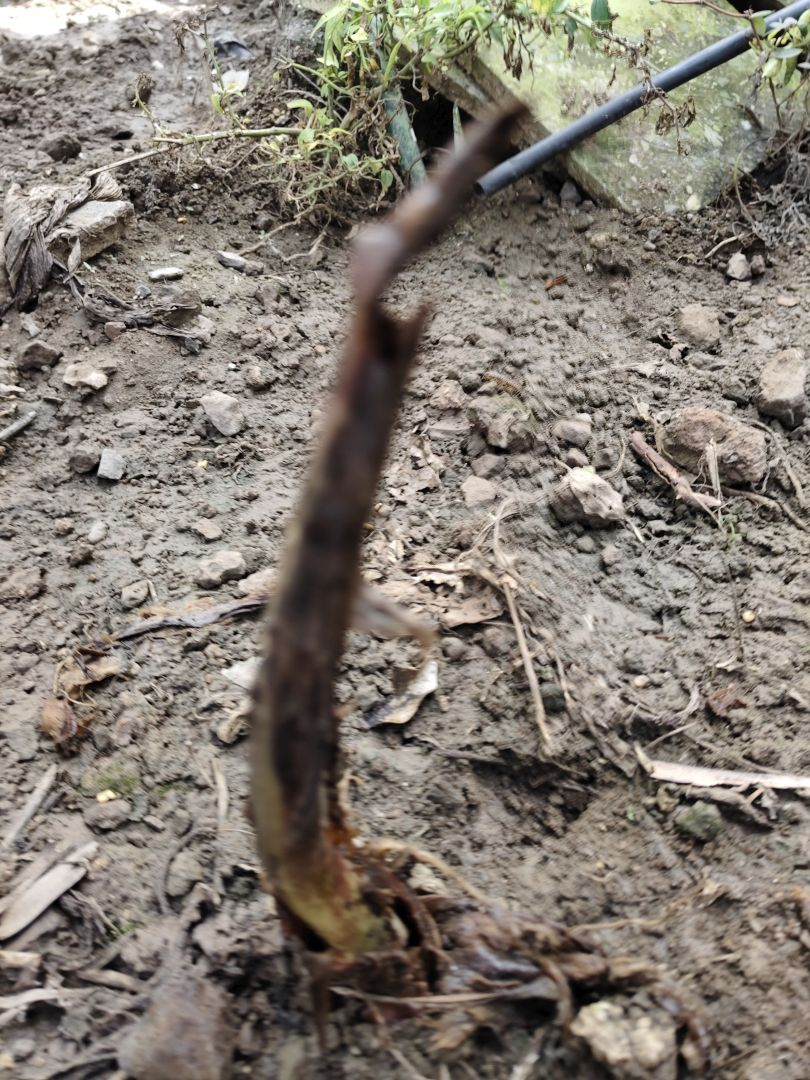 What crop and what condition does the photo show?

taro, root rot
